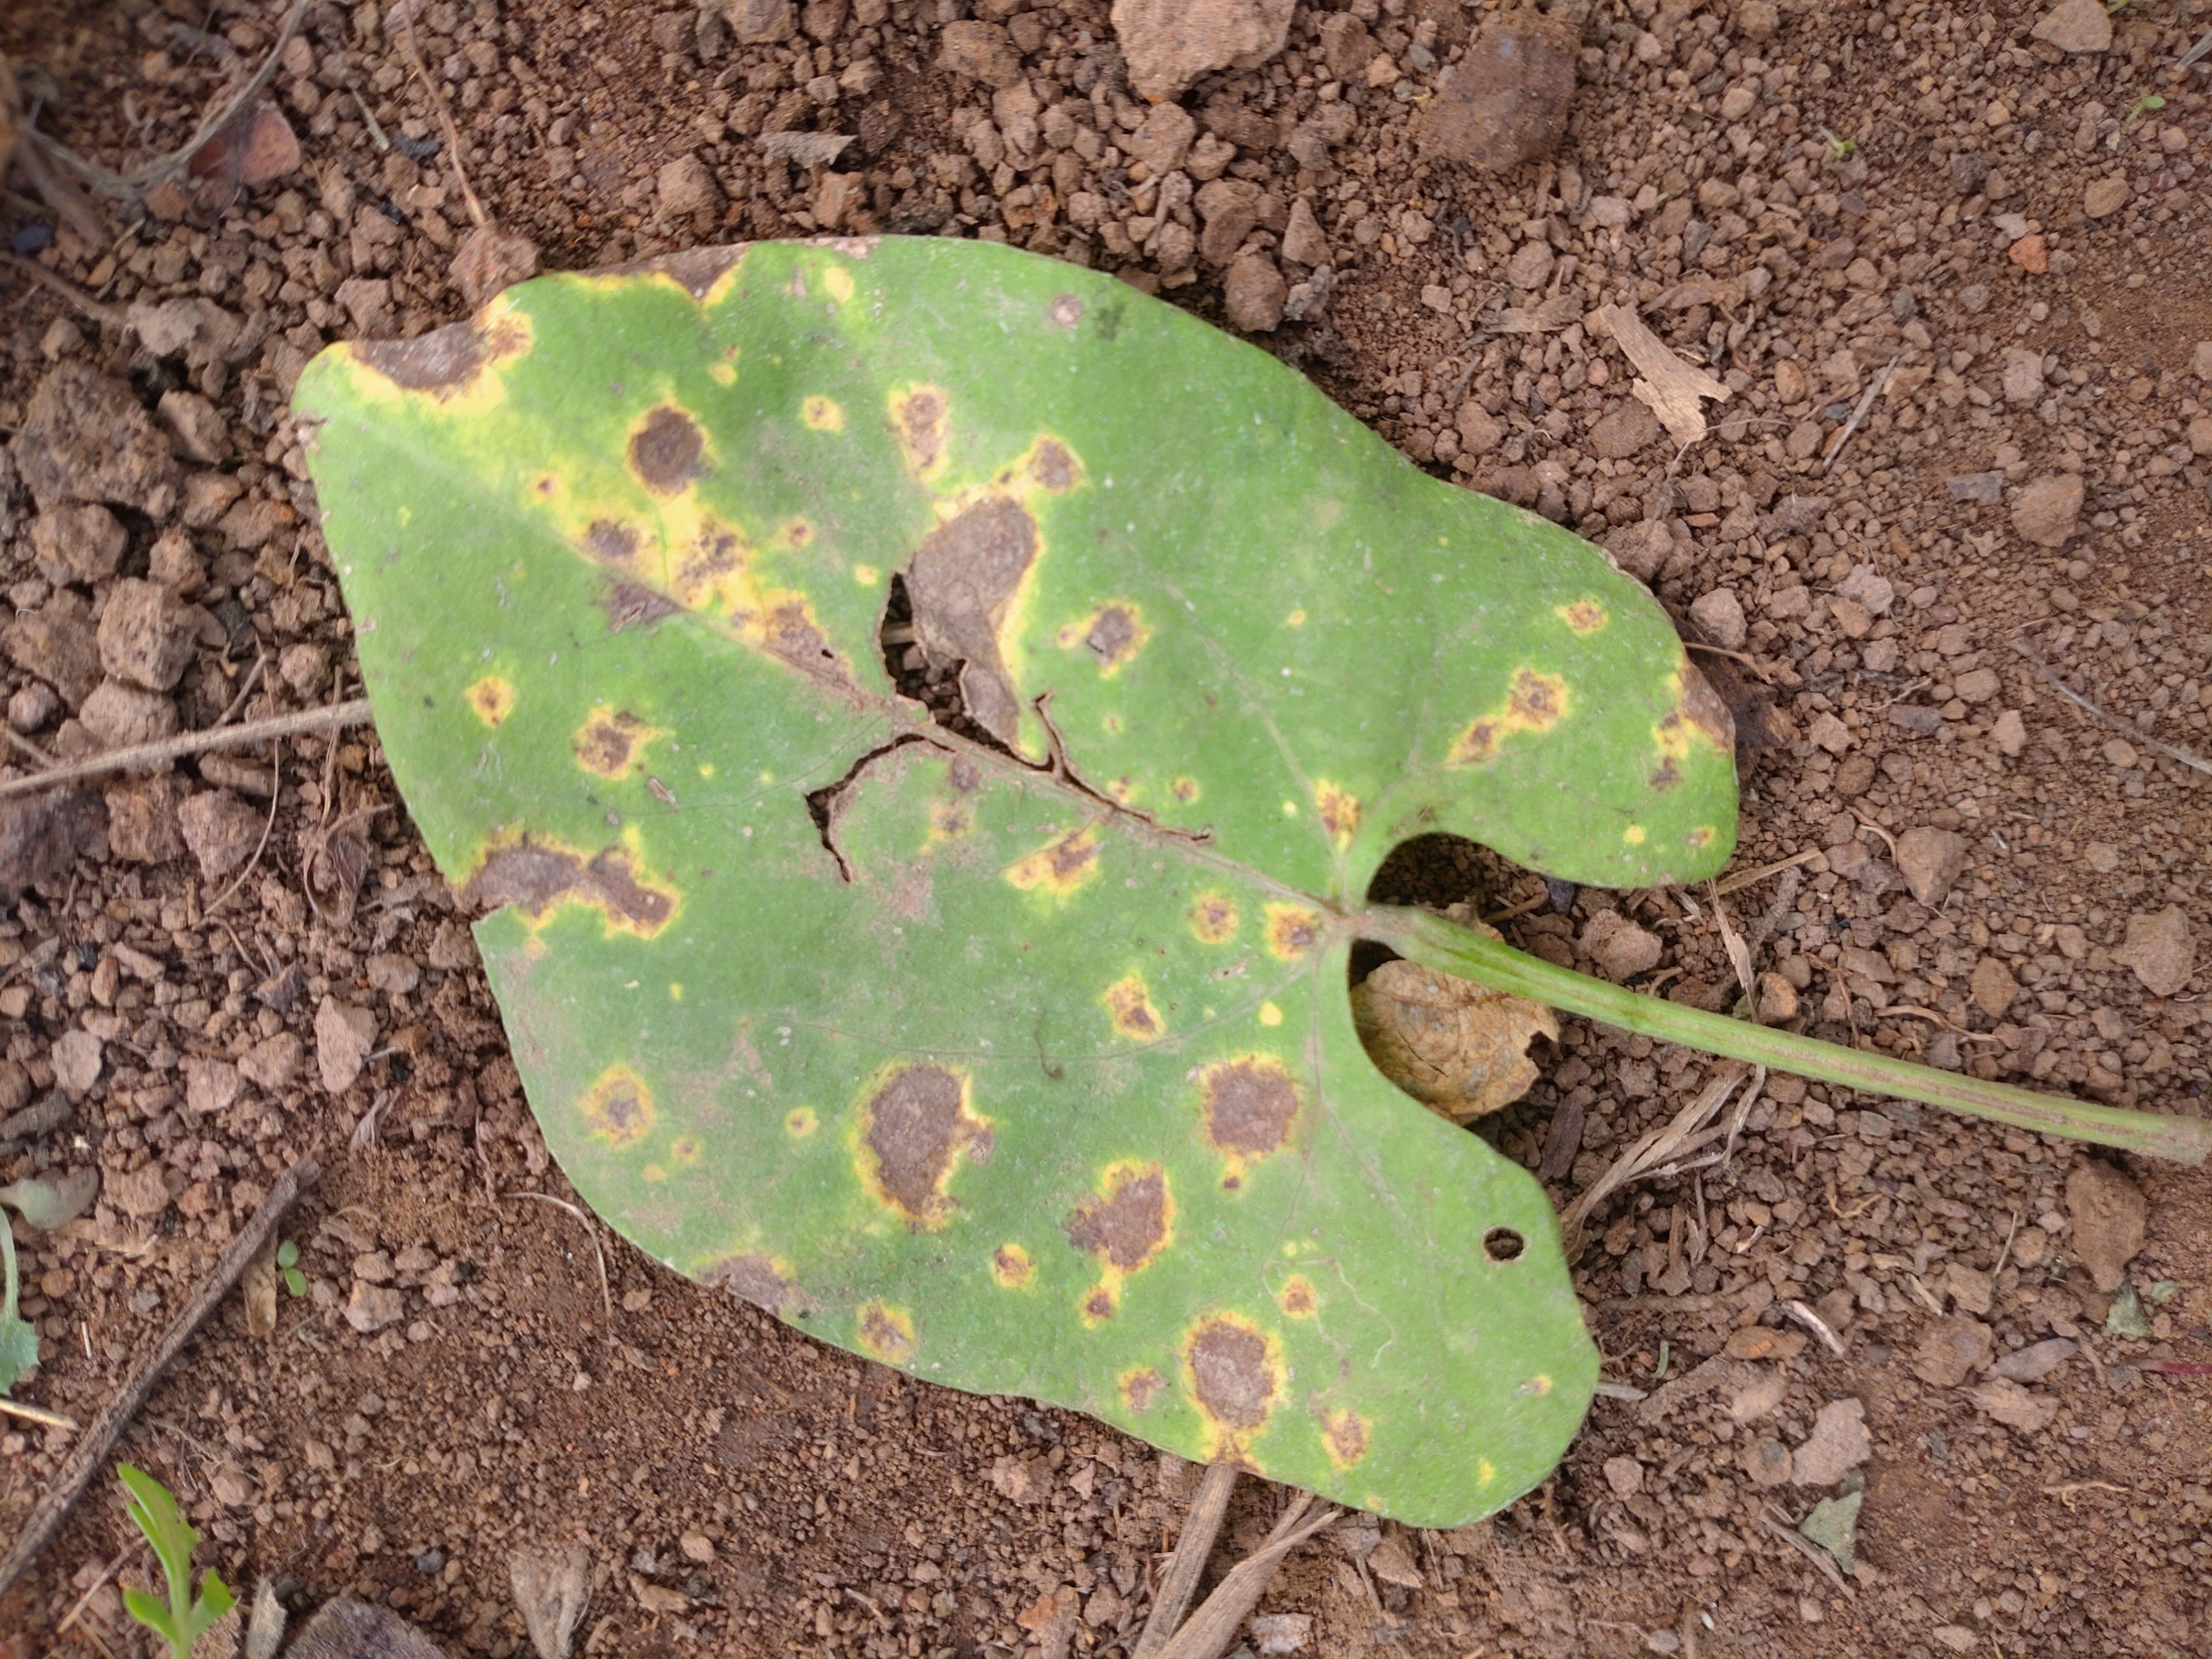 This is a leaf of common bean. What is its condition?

rust
